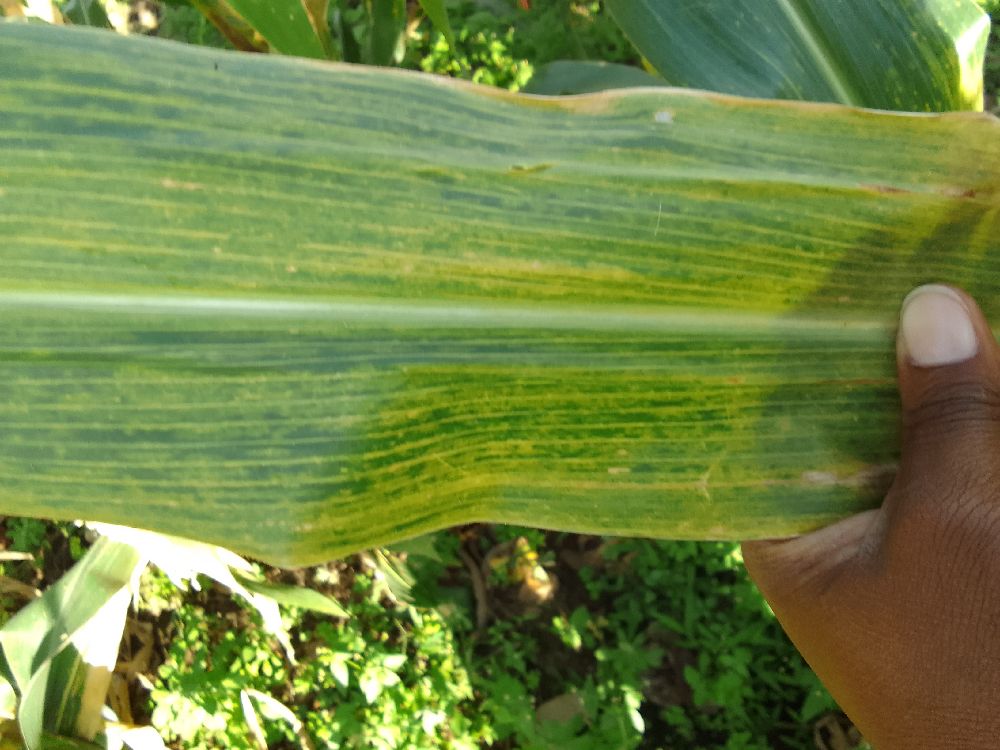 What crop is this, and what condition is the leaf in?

maize, maize lethal necrosis
